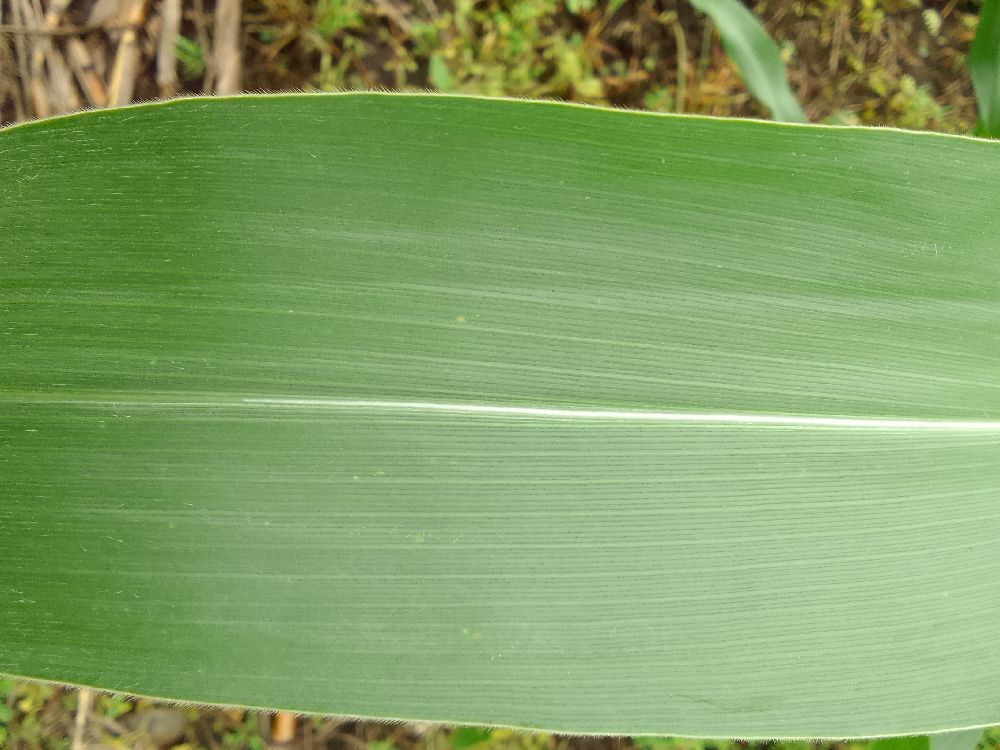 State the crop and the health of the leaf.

maize, healthy
